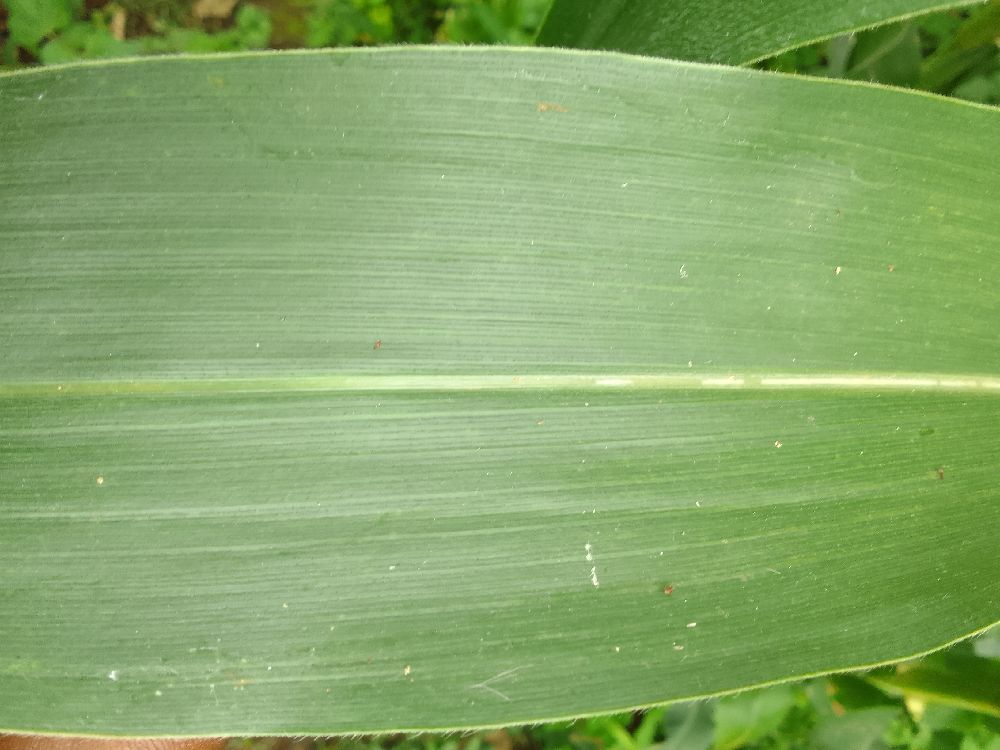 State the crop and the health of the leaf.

maize, healthy
